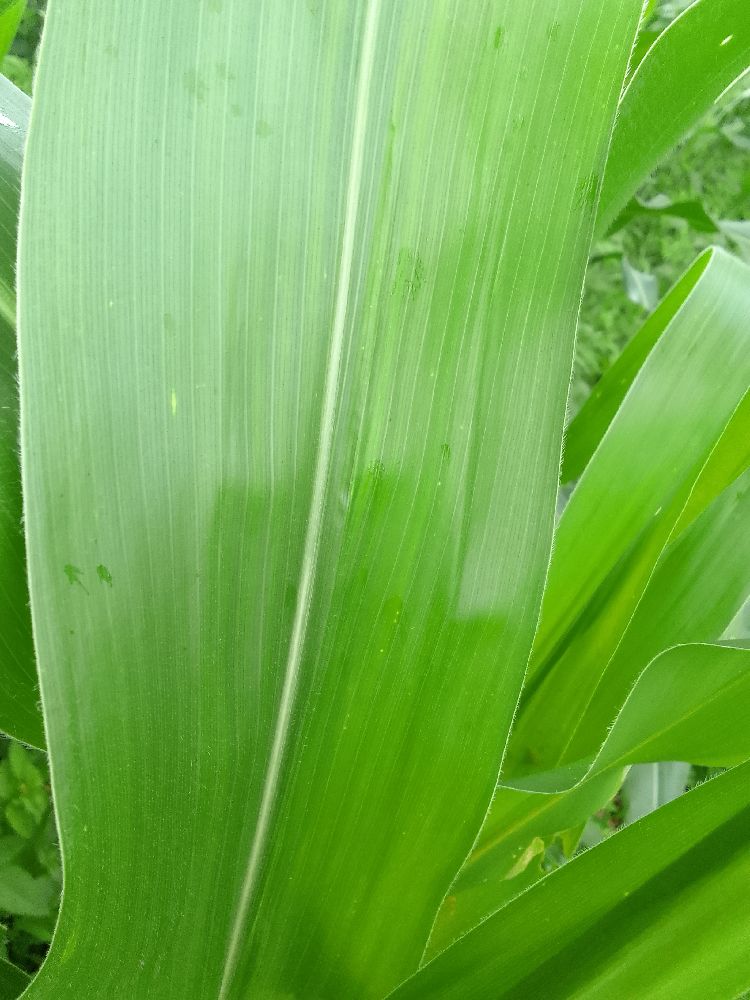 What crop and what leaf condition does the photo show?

maize, healthy
